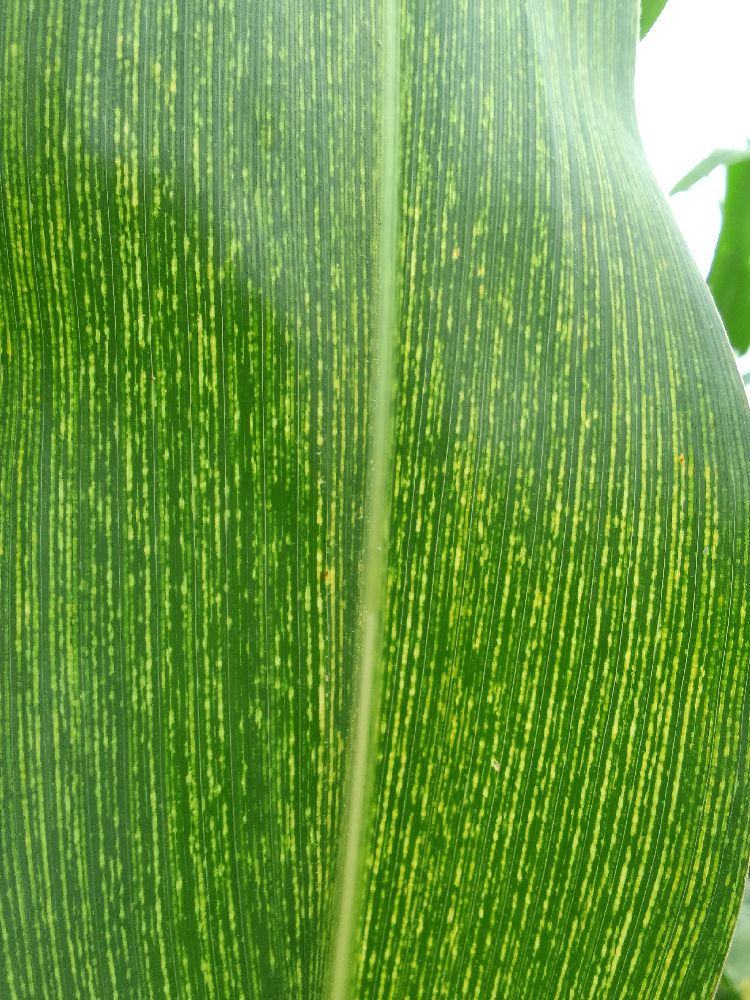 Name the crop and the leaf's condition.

maize, maize streak virus
